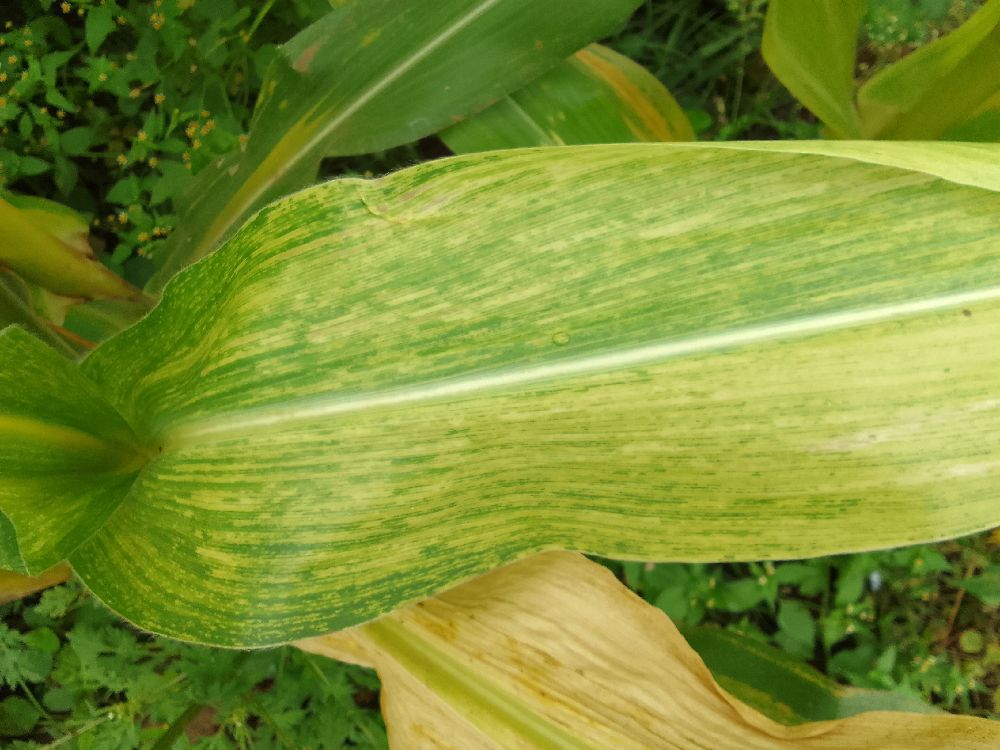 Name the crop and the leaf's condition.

maize, maize lethal necrosis
